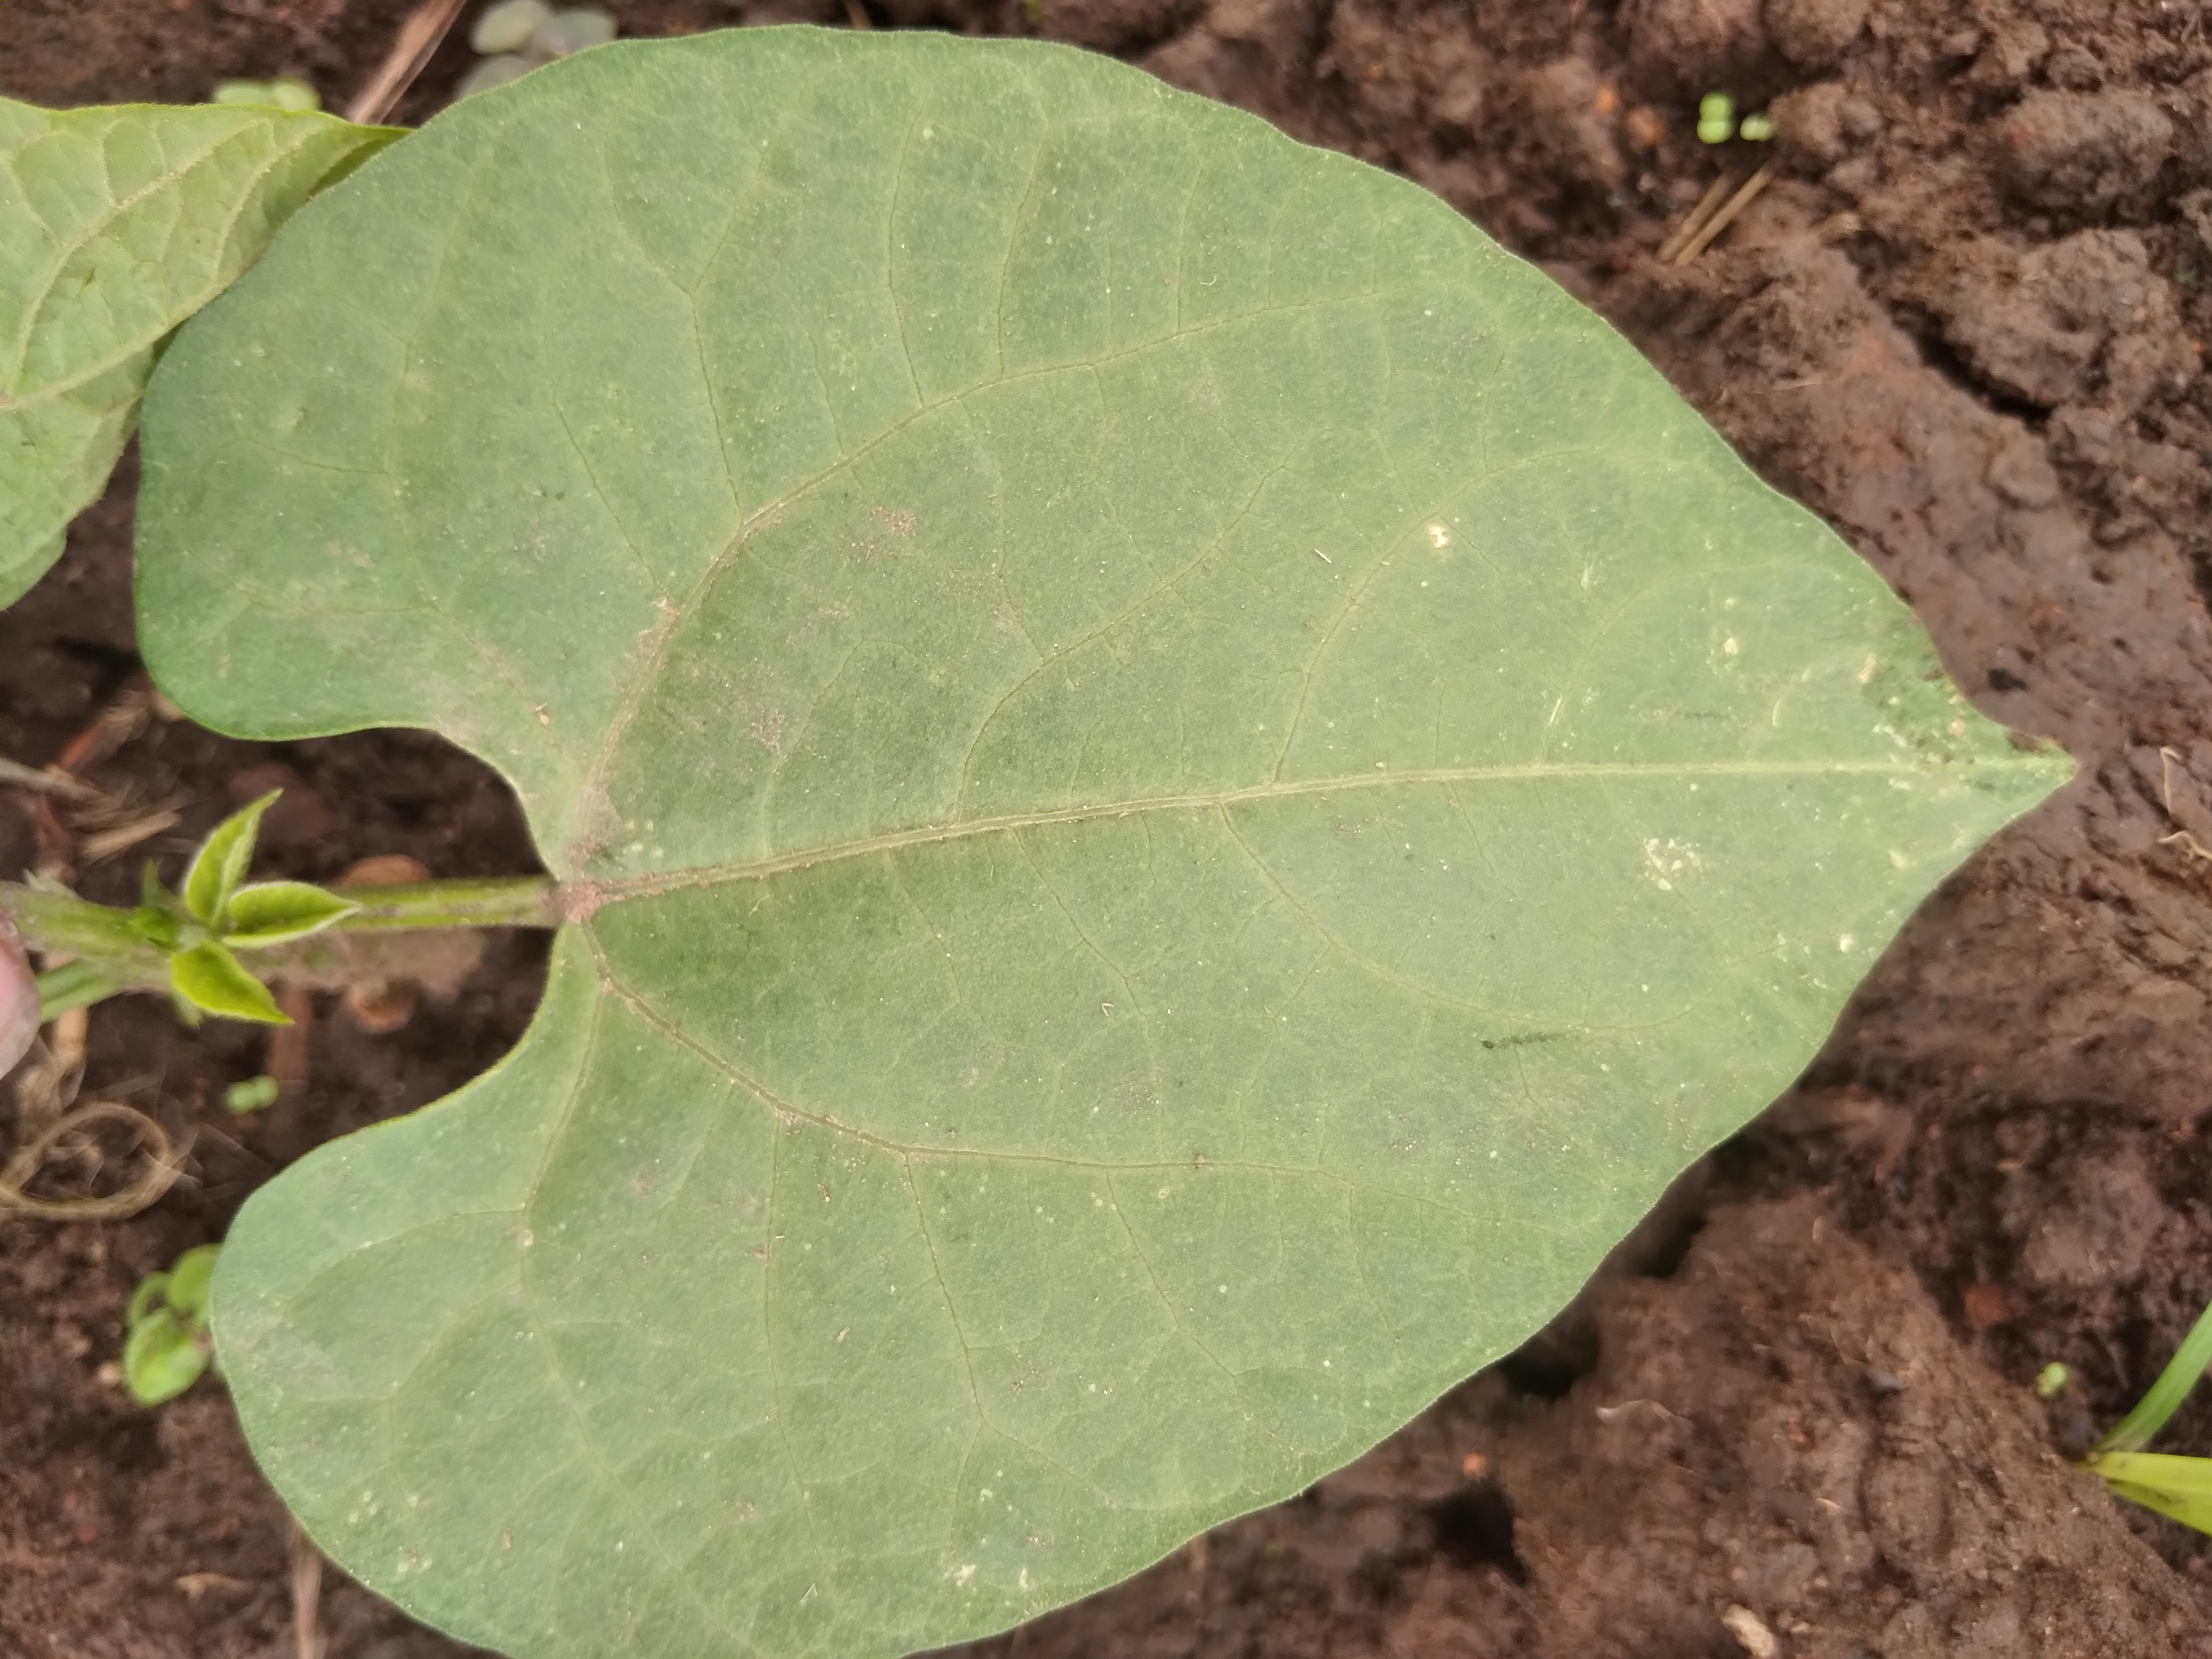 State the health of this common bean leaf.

healthy
